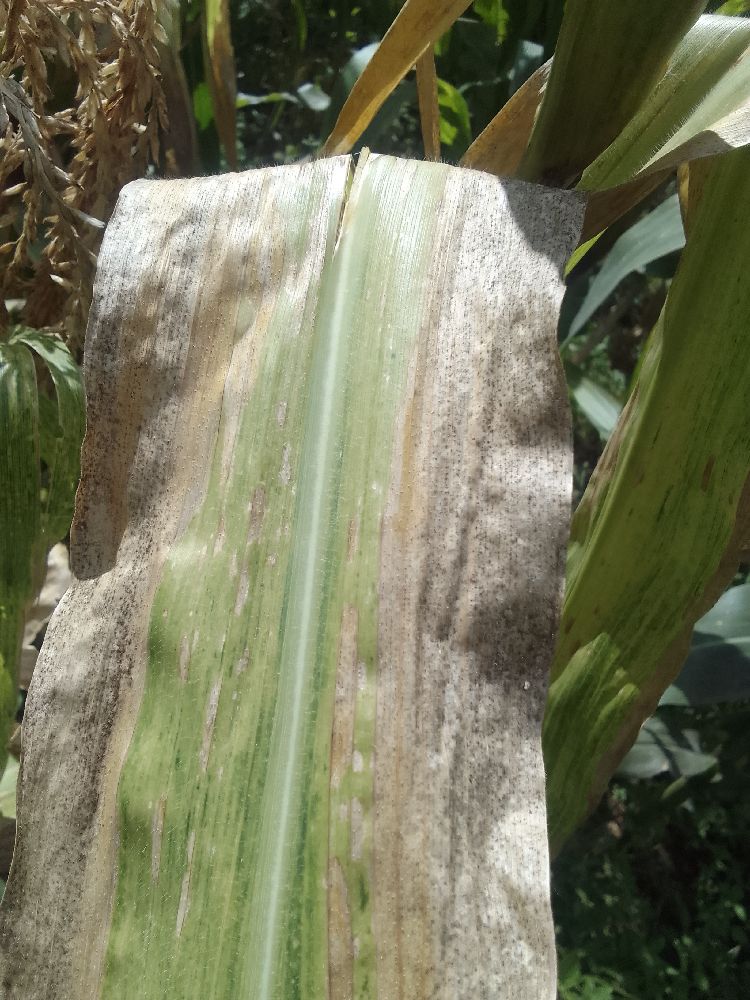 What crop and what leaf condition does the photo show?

maize, maize lethal necrosis
